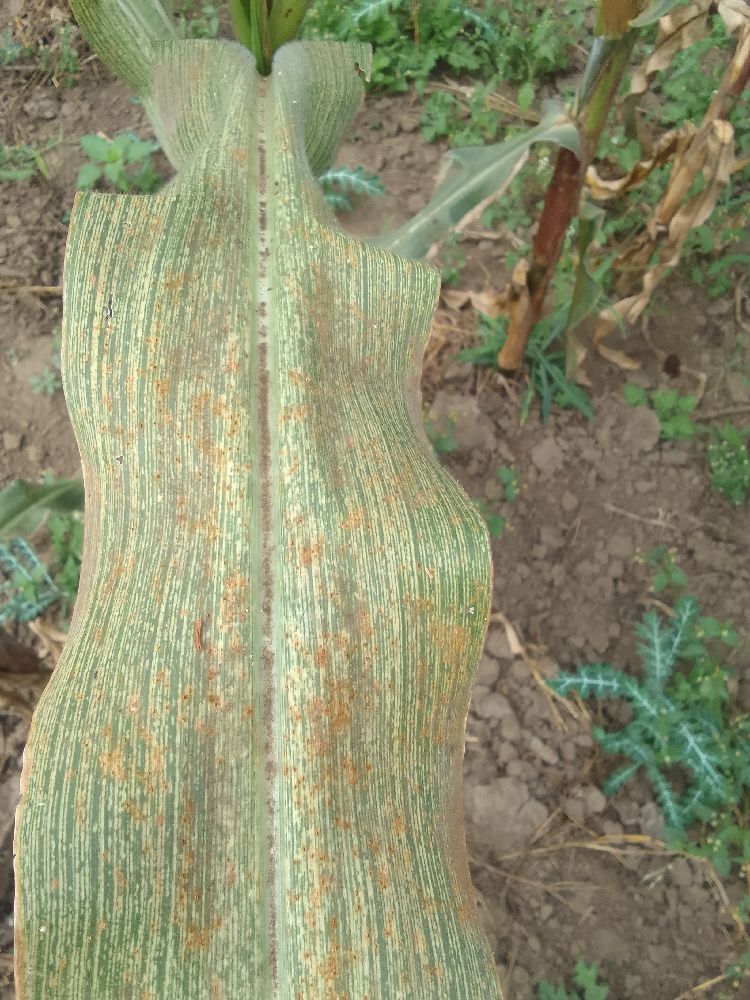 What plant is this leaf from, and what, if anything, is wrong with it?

maize, maize streak virus
